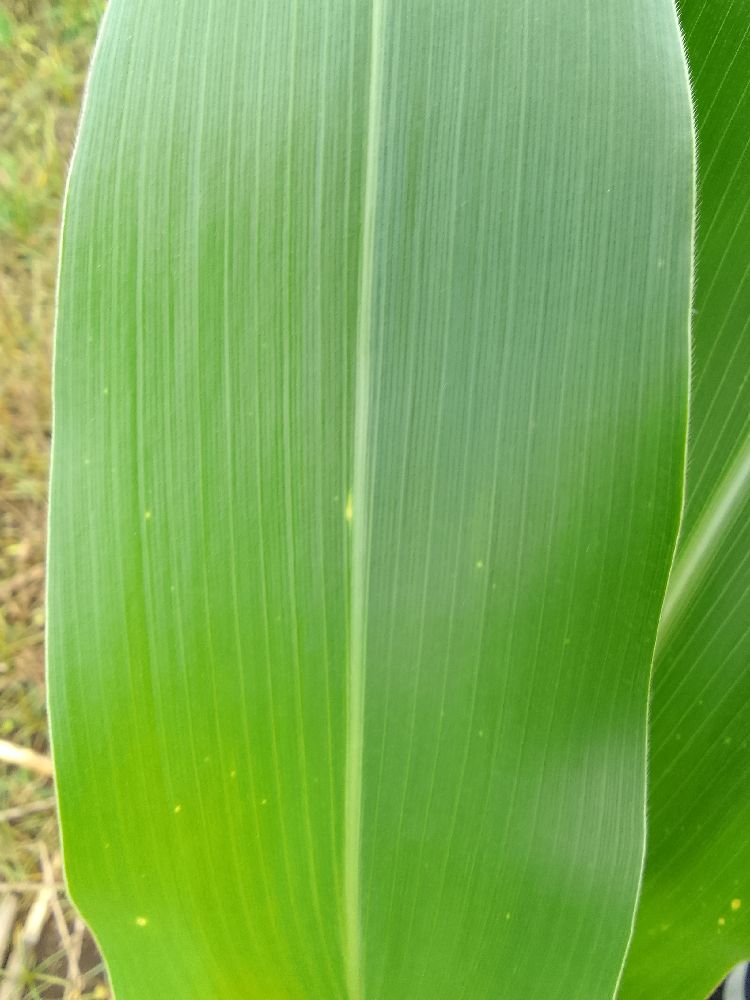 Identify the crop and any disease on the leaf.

maize, healthy
